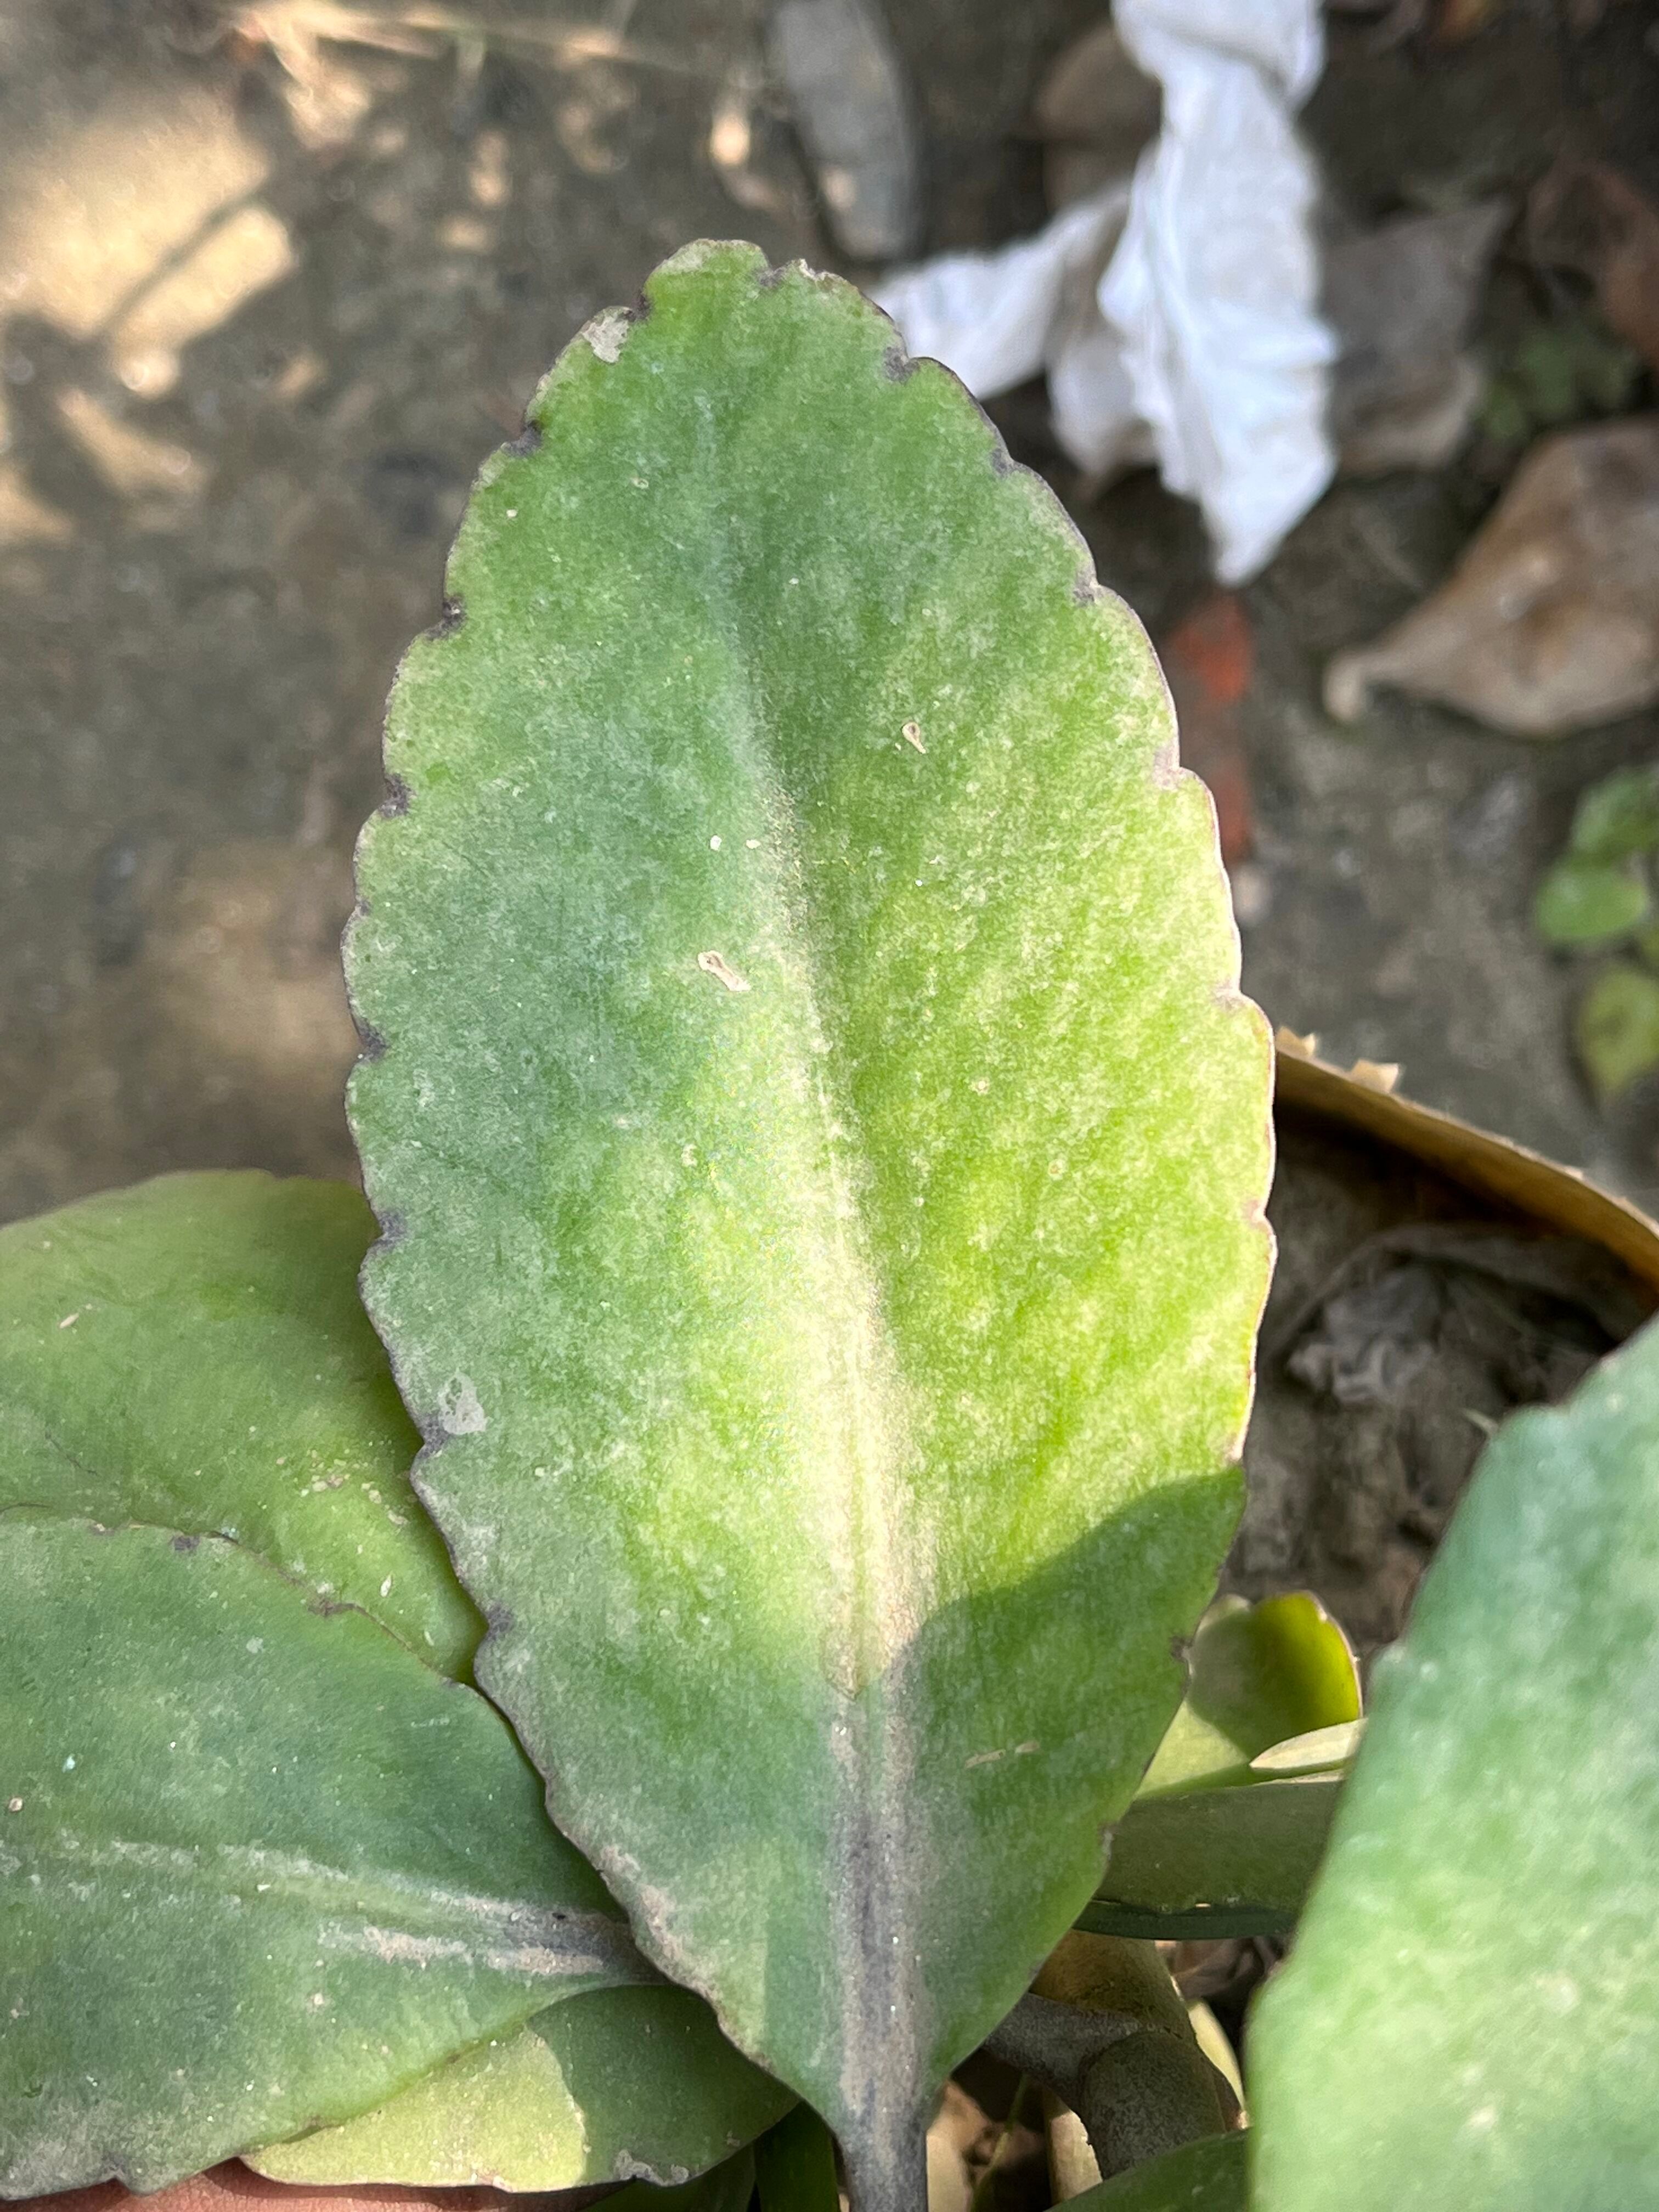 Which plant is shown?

pathorkuci
